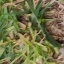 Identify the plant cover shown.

grass
